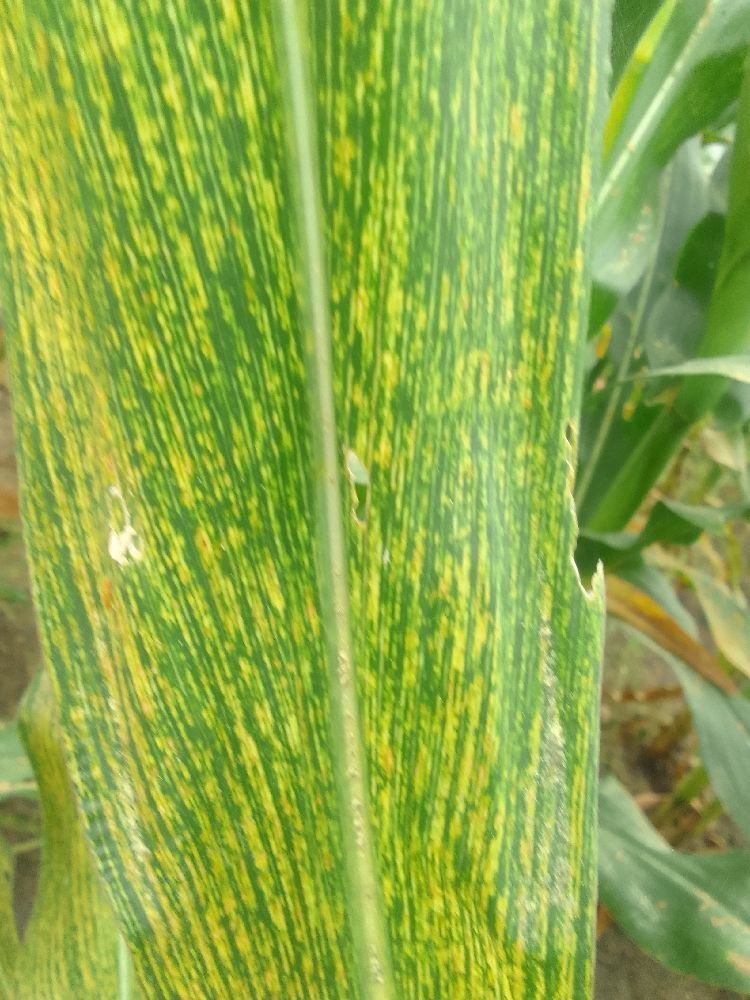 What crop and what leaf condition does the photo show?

maize, maize streak virus
